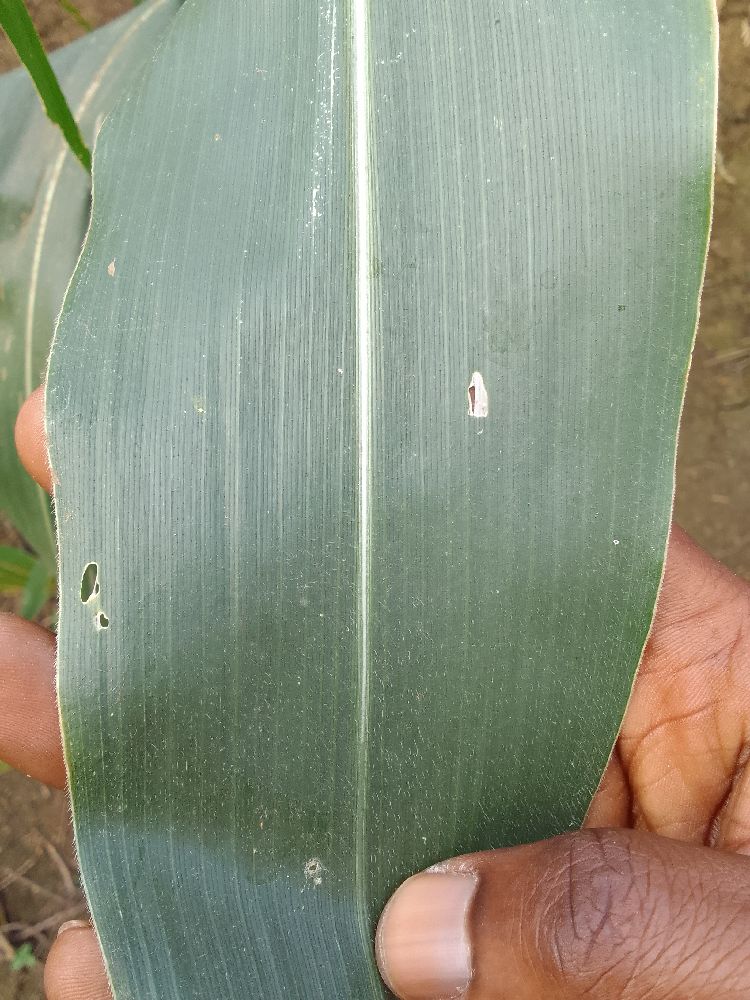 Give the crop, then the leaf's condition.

maize, healthy
